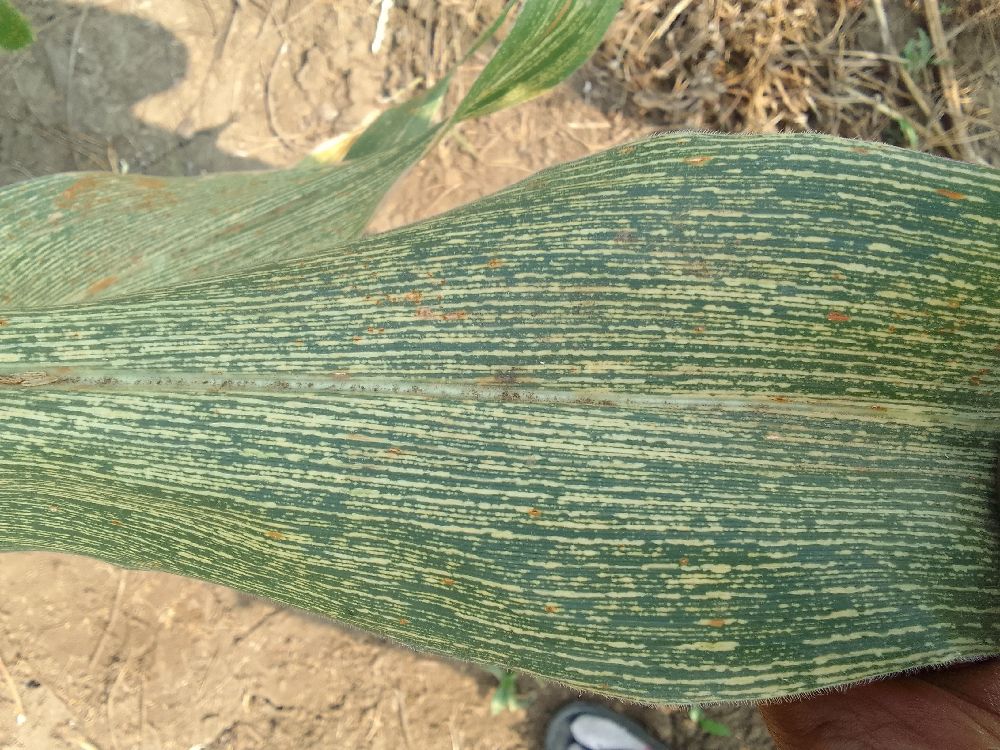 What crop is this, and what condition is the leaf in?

maize, maize streak virus
